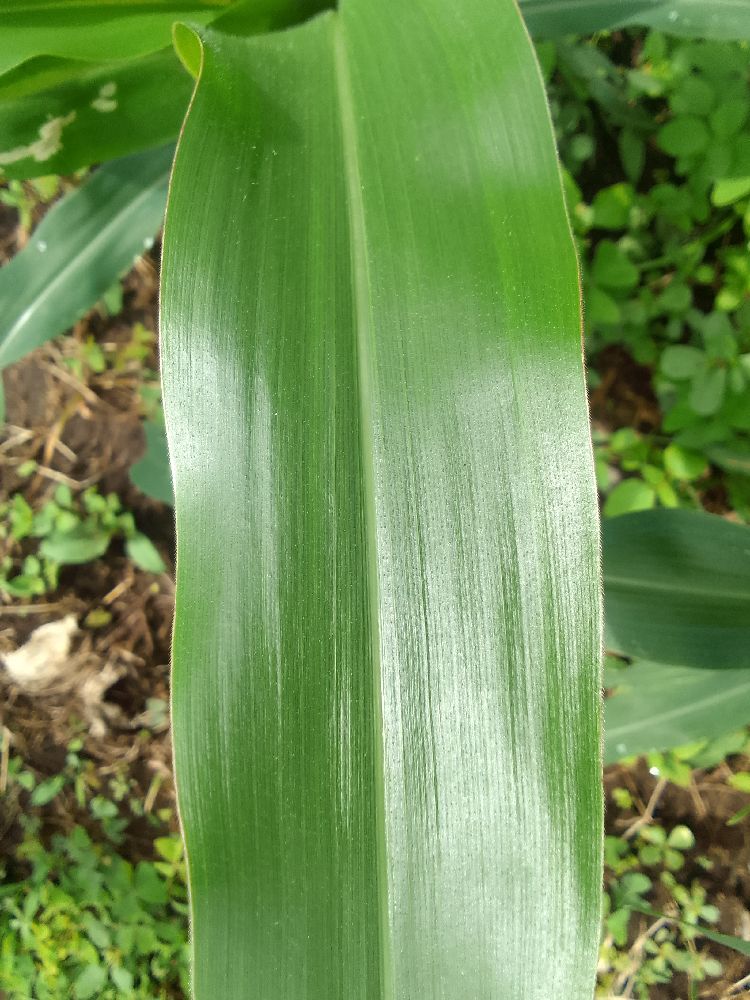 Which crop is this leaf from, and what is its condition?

maize, healthy
